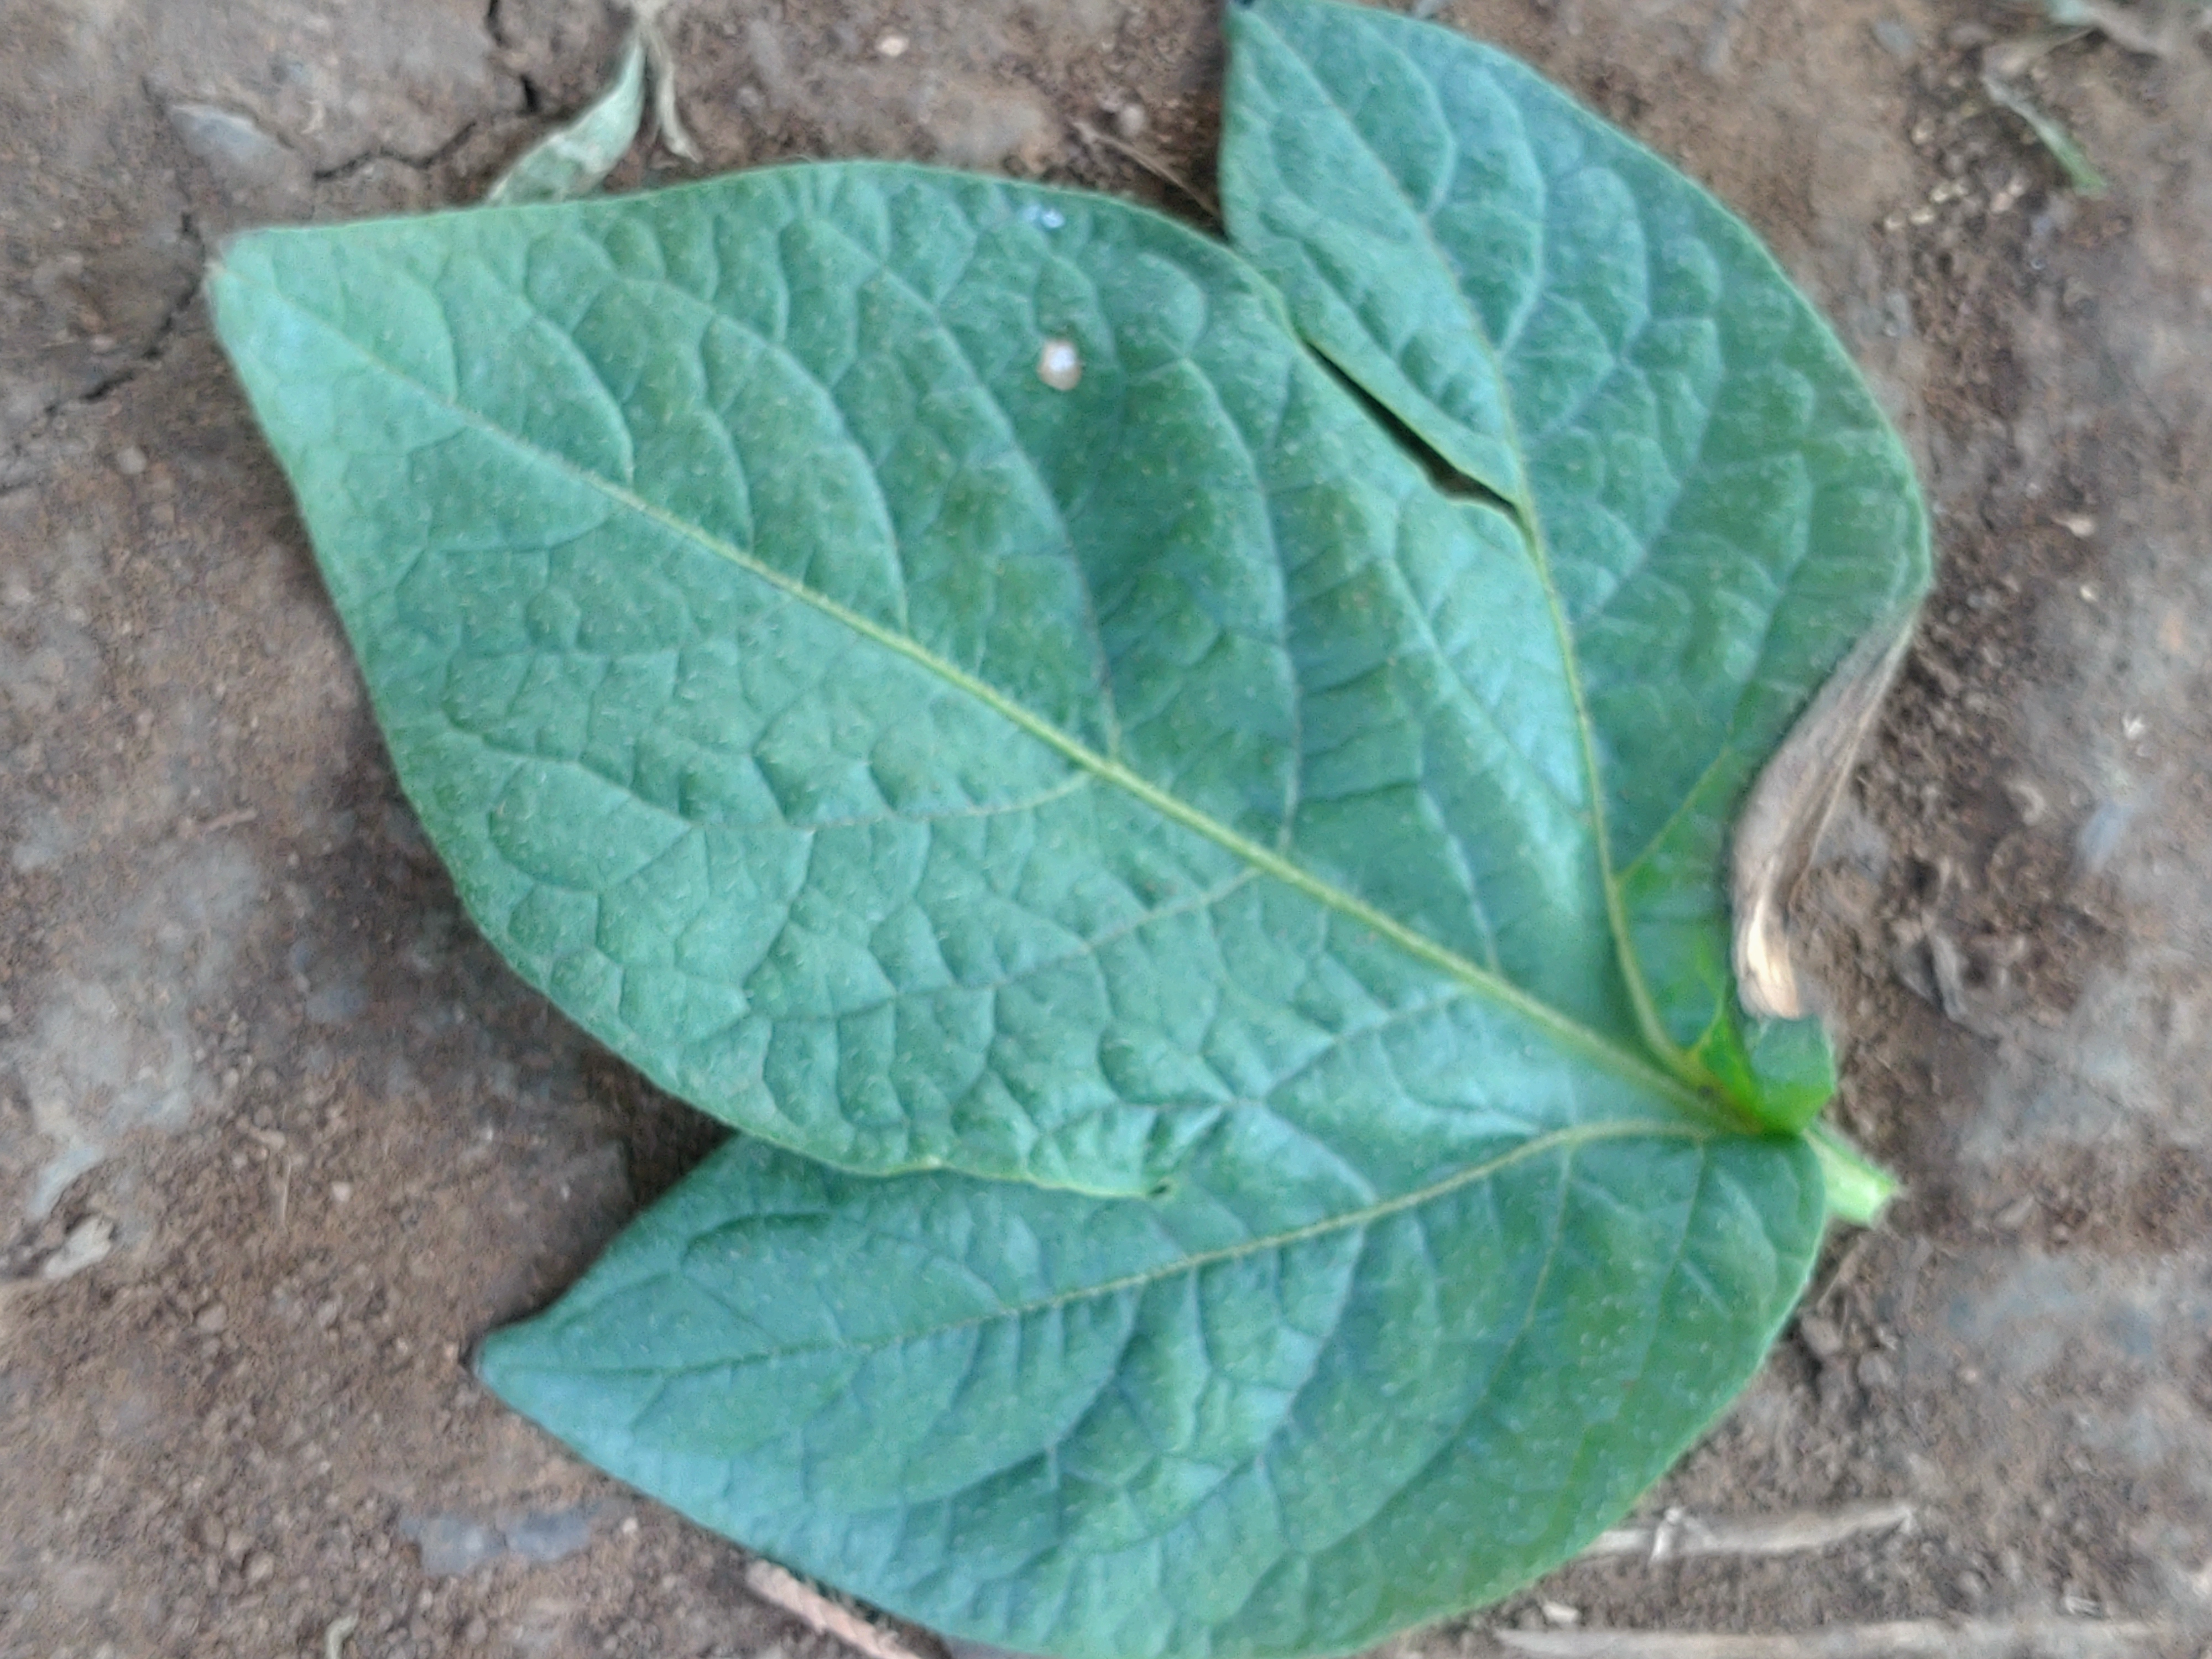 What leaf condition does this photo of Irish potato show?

early blight
